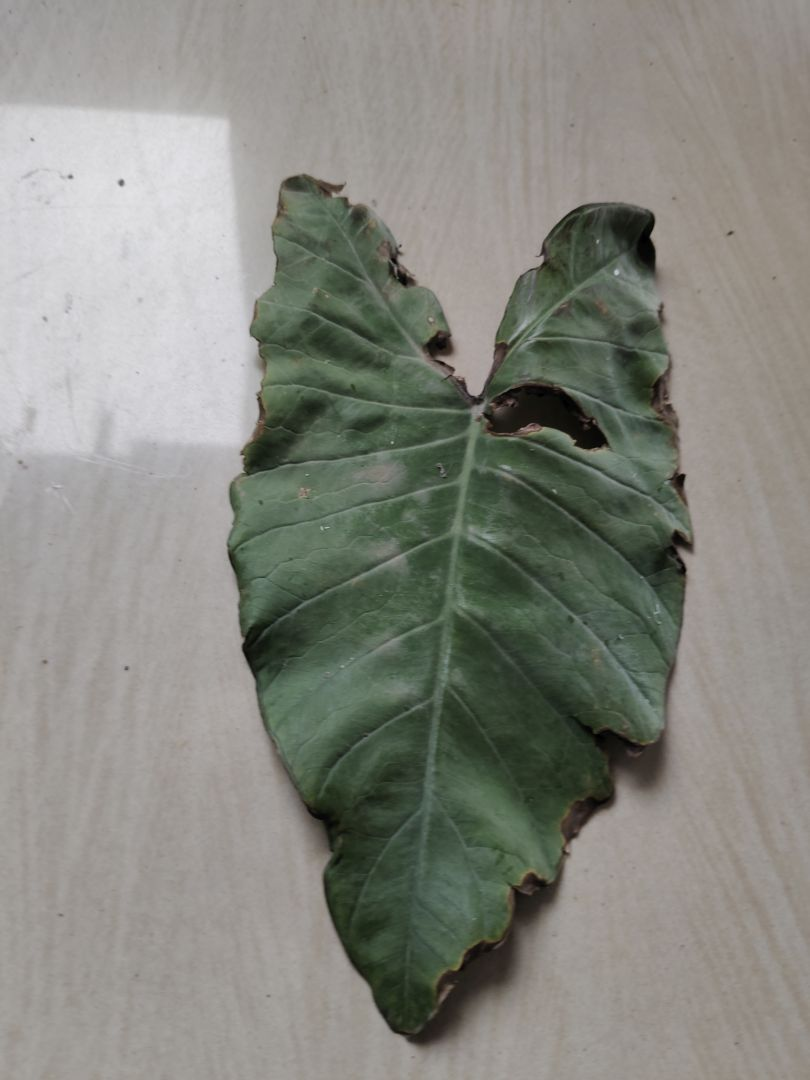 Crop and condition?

taro, leaf blight
